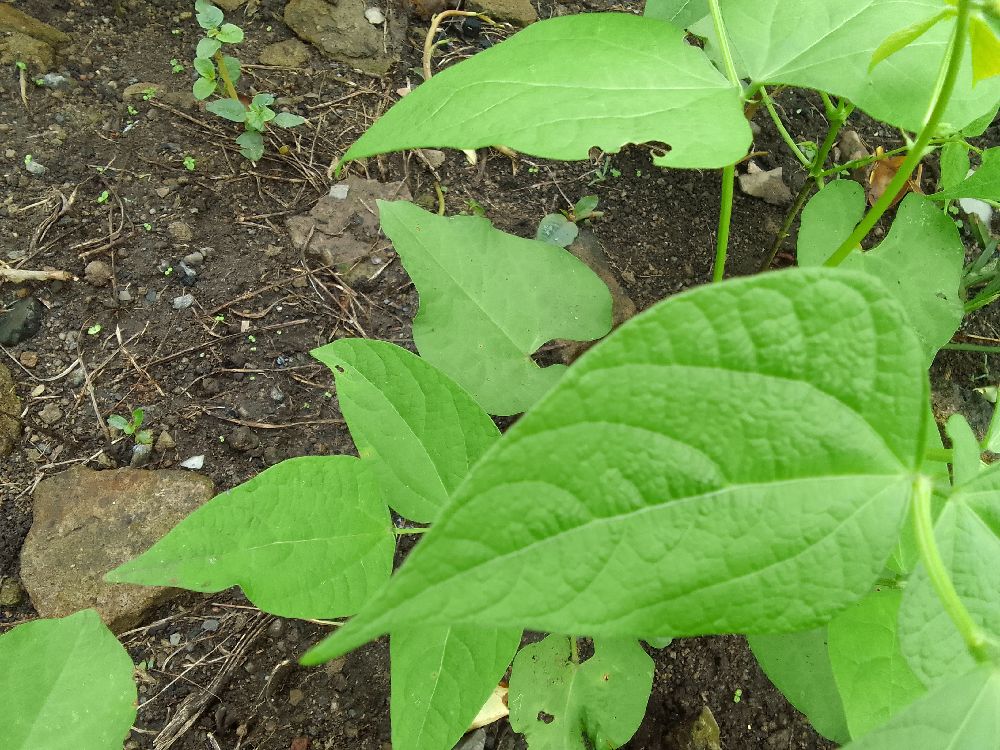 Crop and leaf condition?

common bean, healthy
